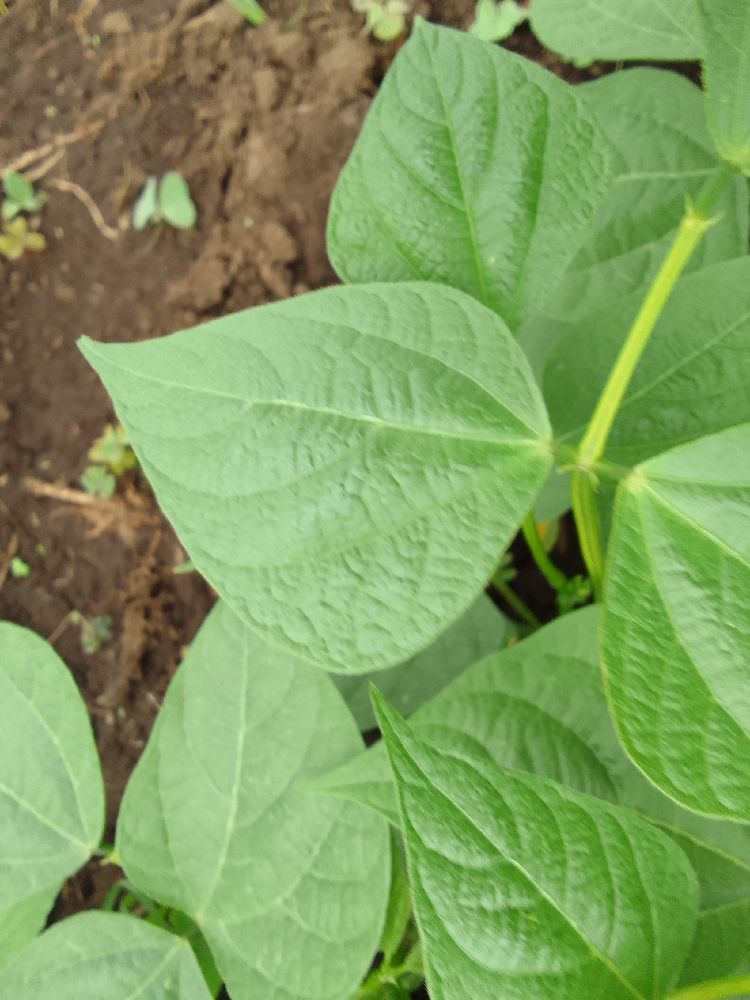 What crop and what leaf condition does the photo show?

common bean, healthy
